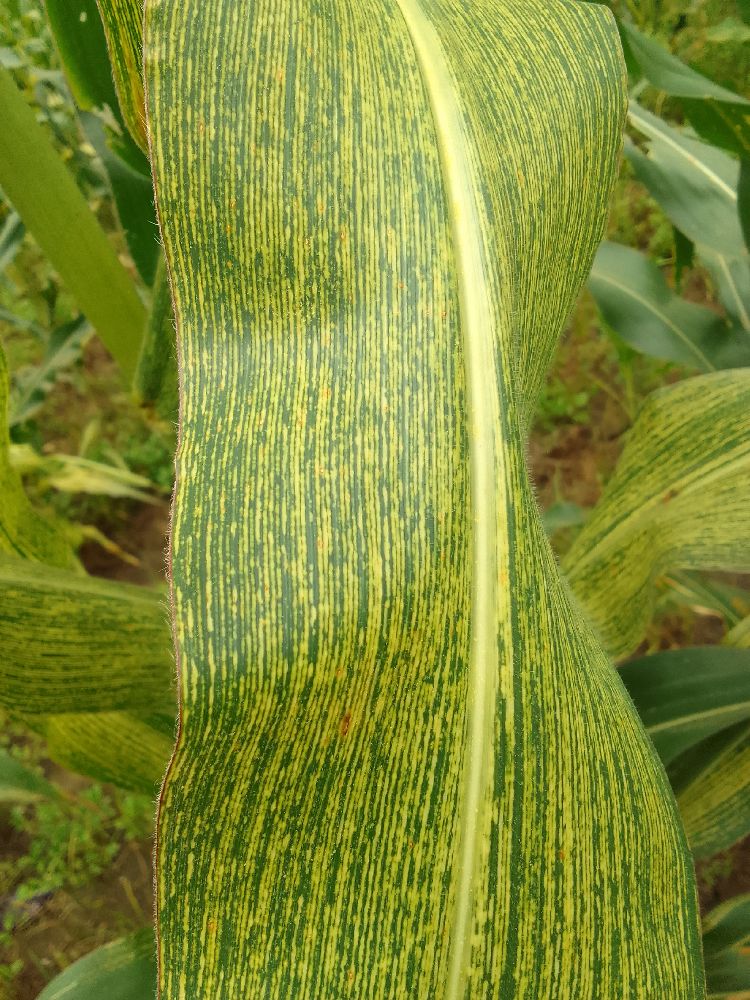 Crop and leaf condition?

maize, maize streak virus
